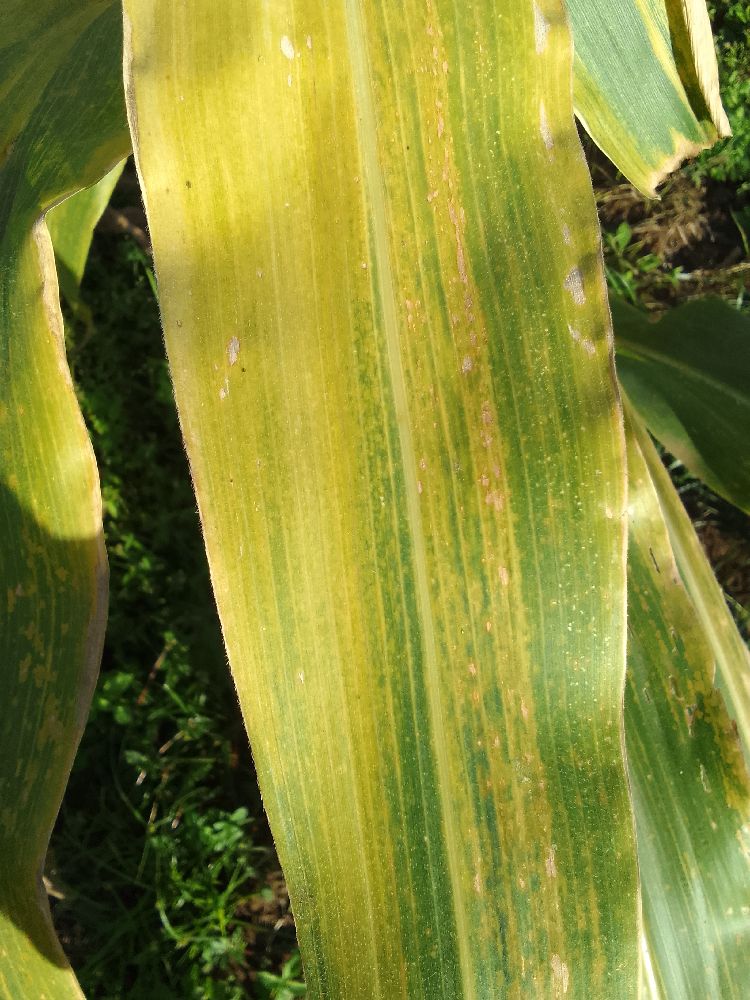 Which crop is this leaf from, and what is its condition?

maize, maize lethal necrosis
